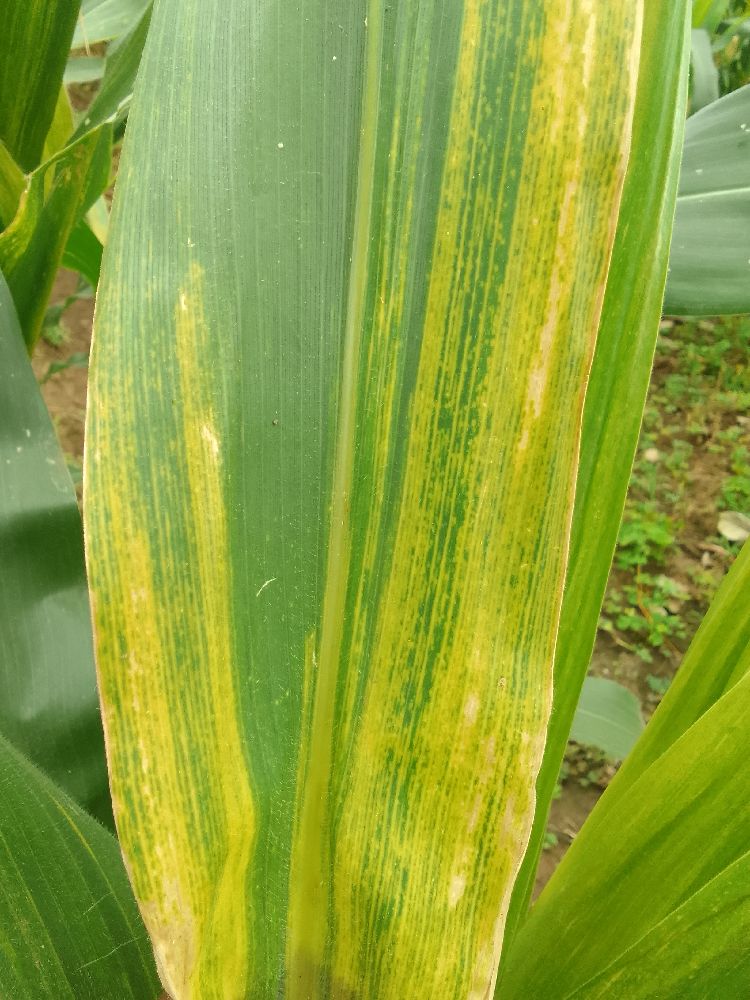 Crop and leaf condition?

maize, maize lethal necrosis
